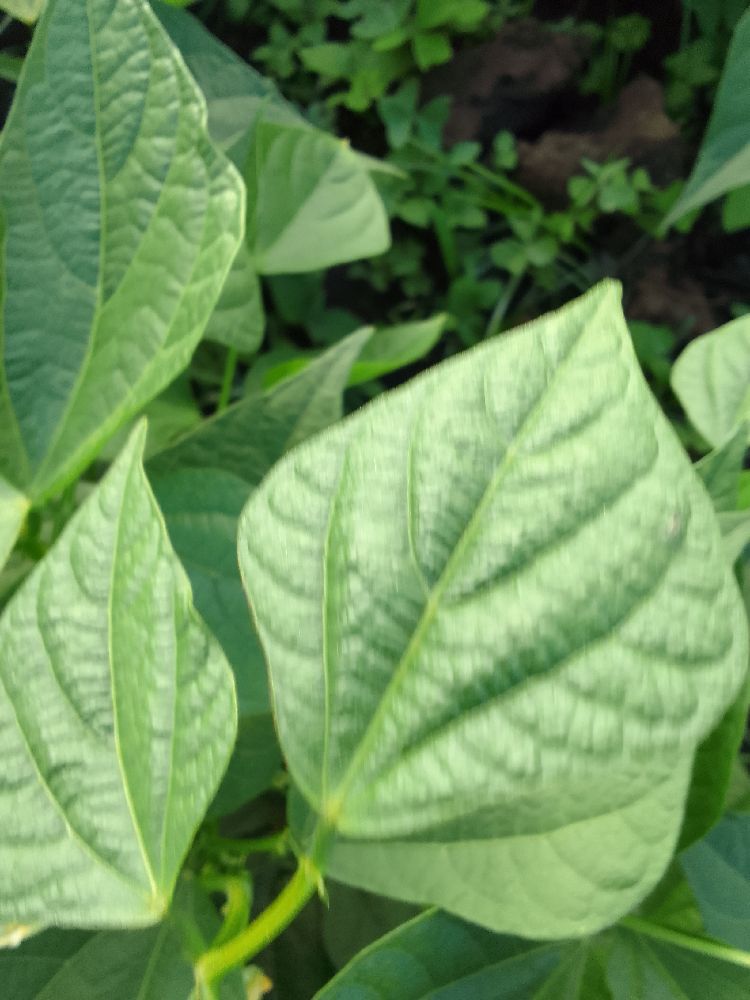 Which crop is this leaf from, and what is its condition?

common bean, healthy
